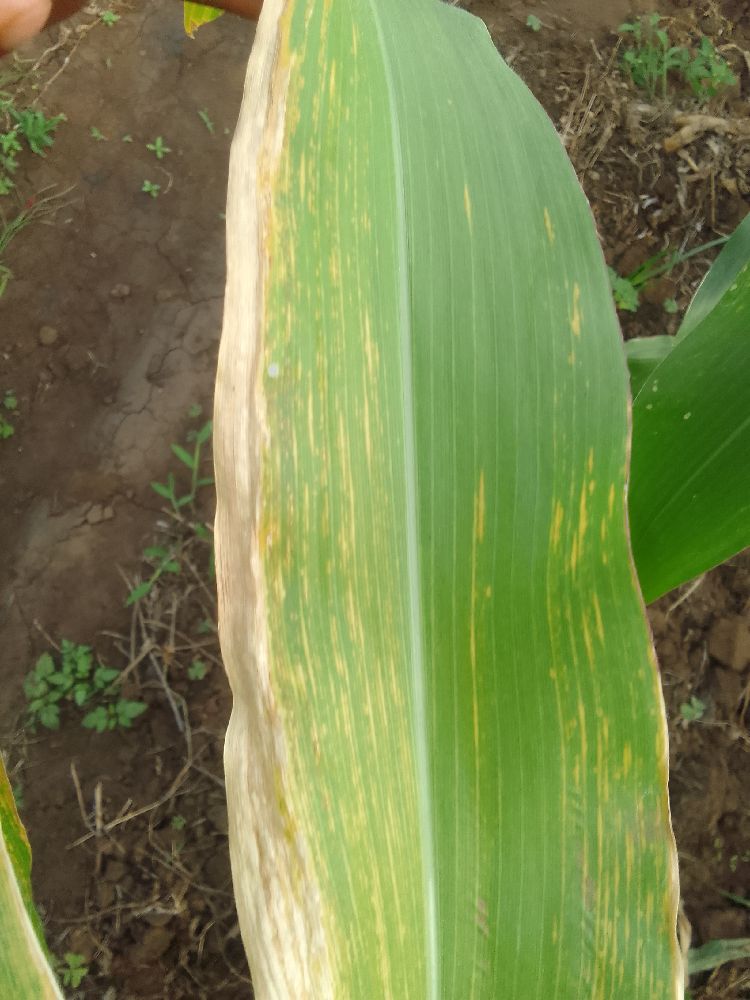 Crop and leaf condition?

maize, maize lethal necrosis
